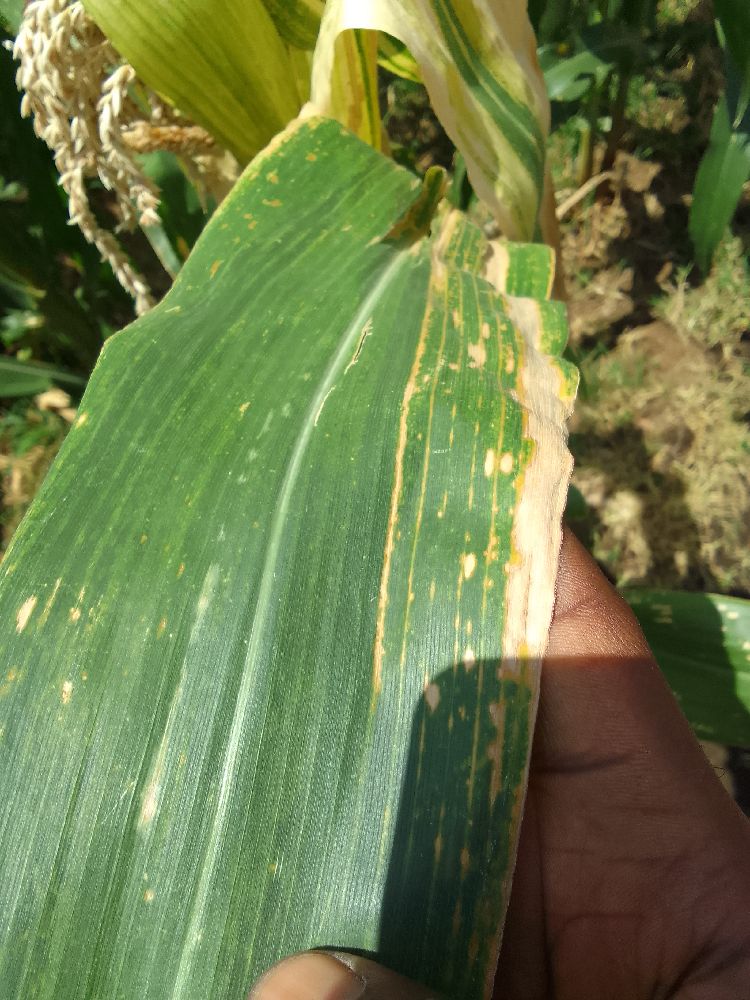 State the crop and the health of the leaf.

maize, maize lethal necrosis
